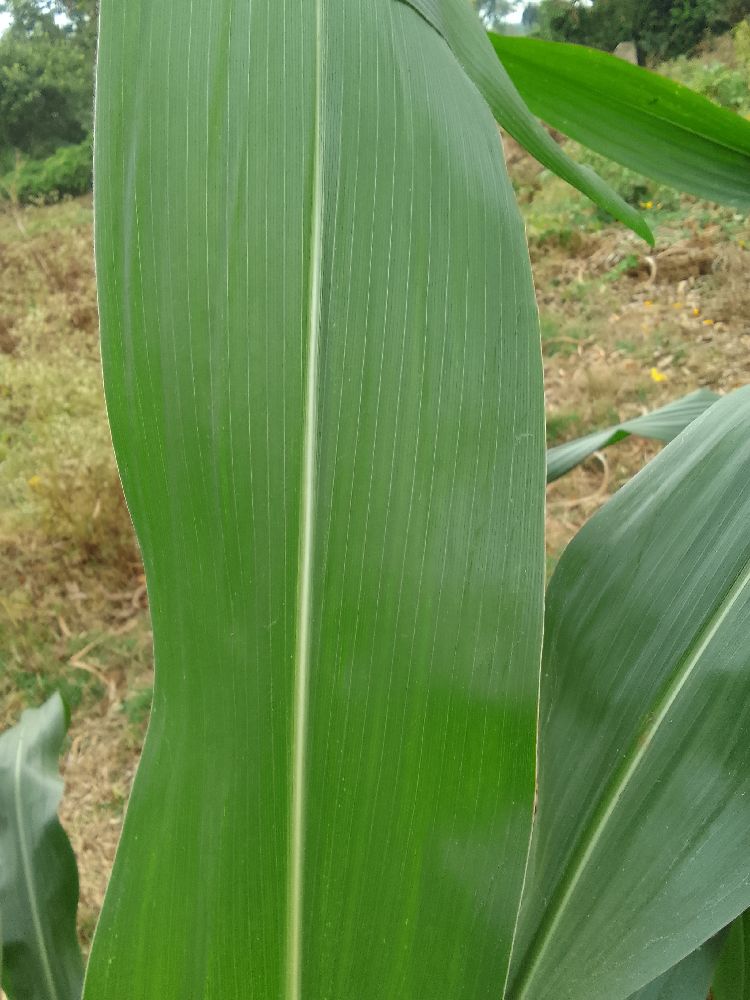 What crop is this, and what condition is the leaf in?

maize, healthy
